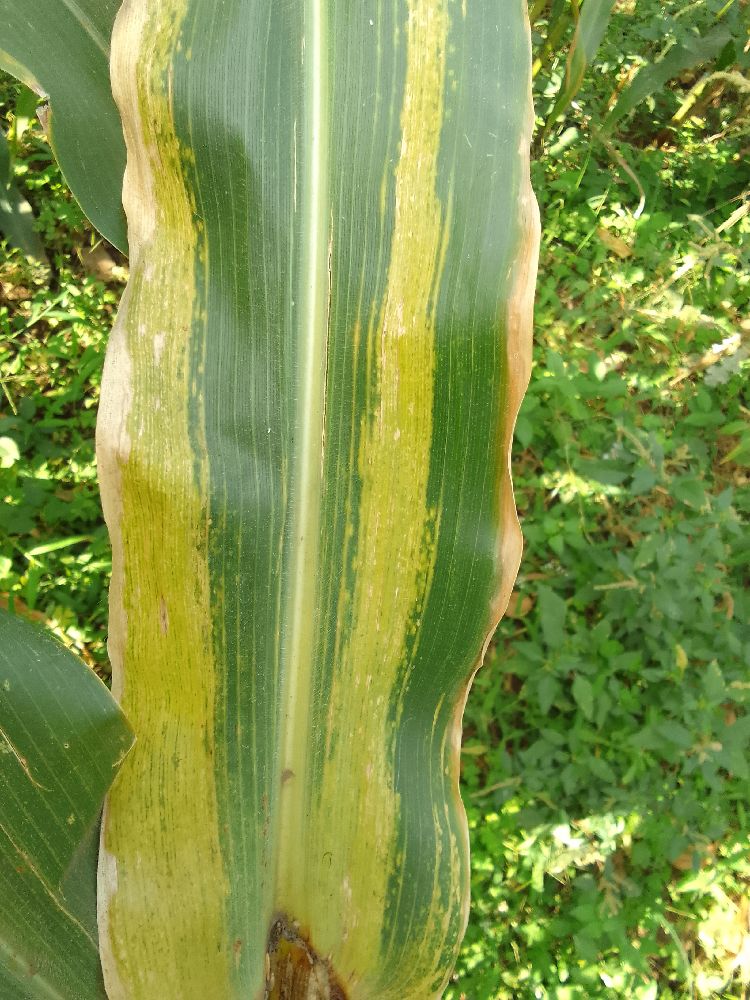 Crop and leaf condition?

maize, maize lethal necrosis
